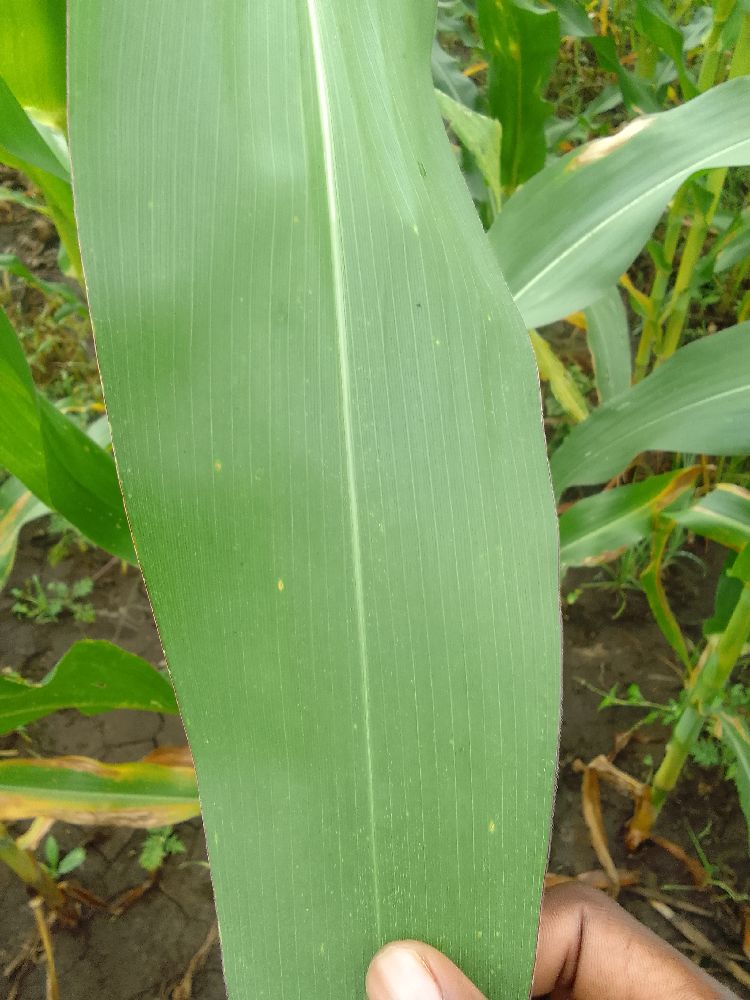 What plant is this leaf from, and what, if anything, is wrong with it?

maize, healthy
